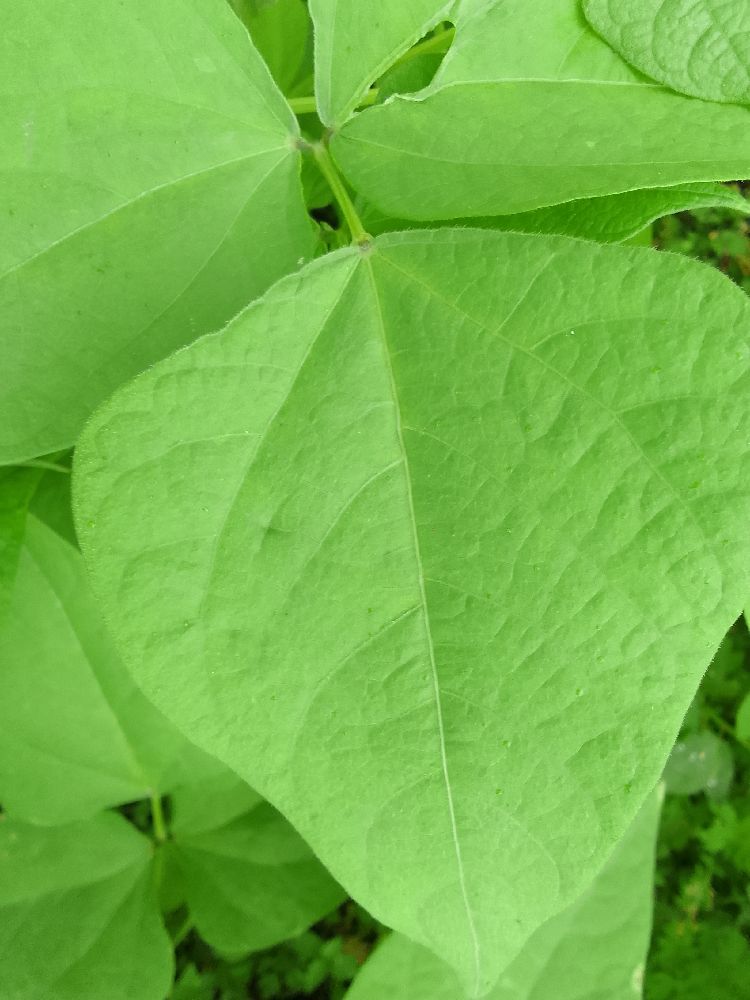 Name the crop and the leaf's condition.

common bean, healthy
